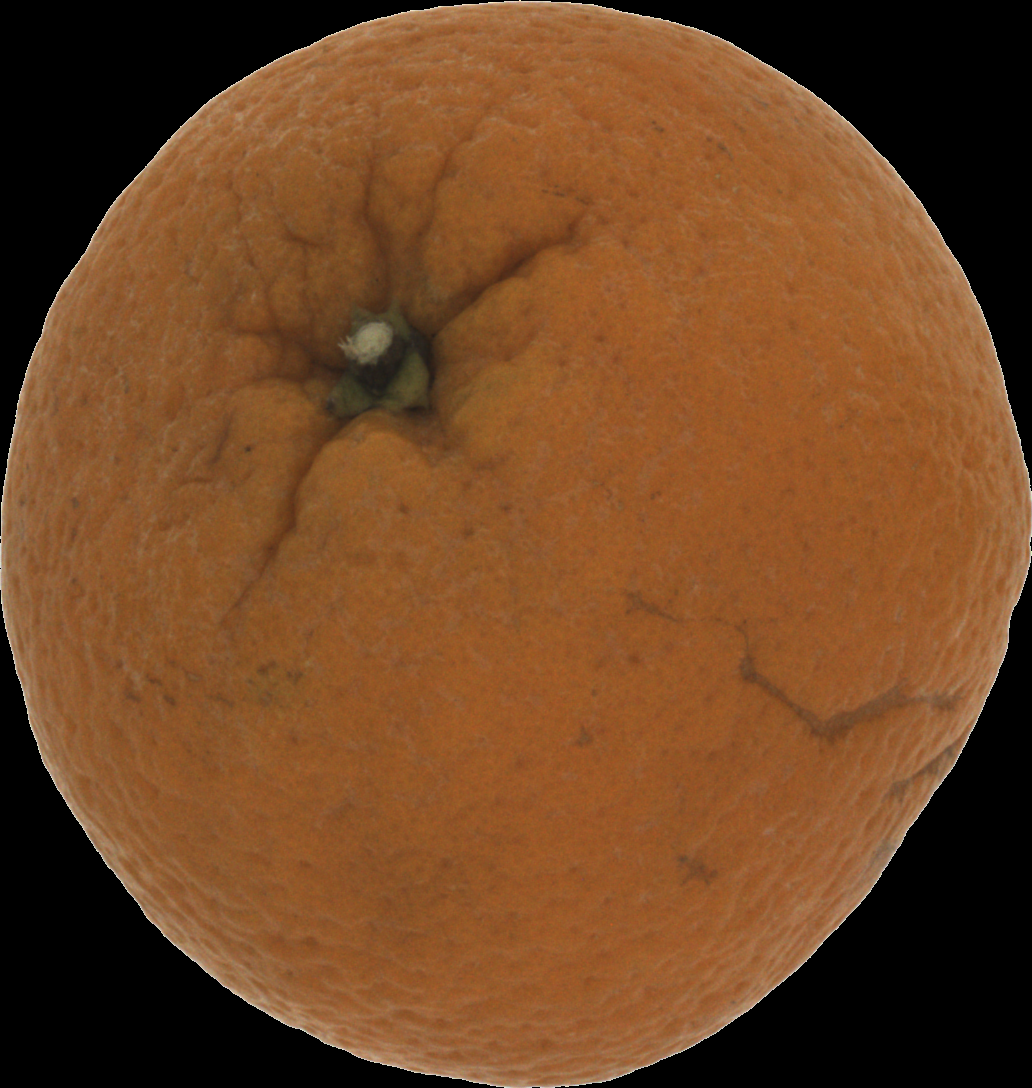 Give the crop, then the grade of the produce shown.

orange, bad
